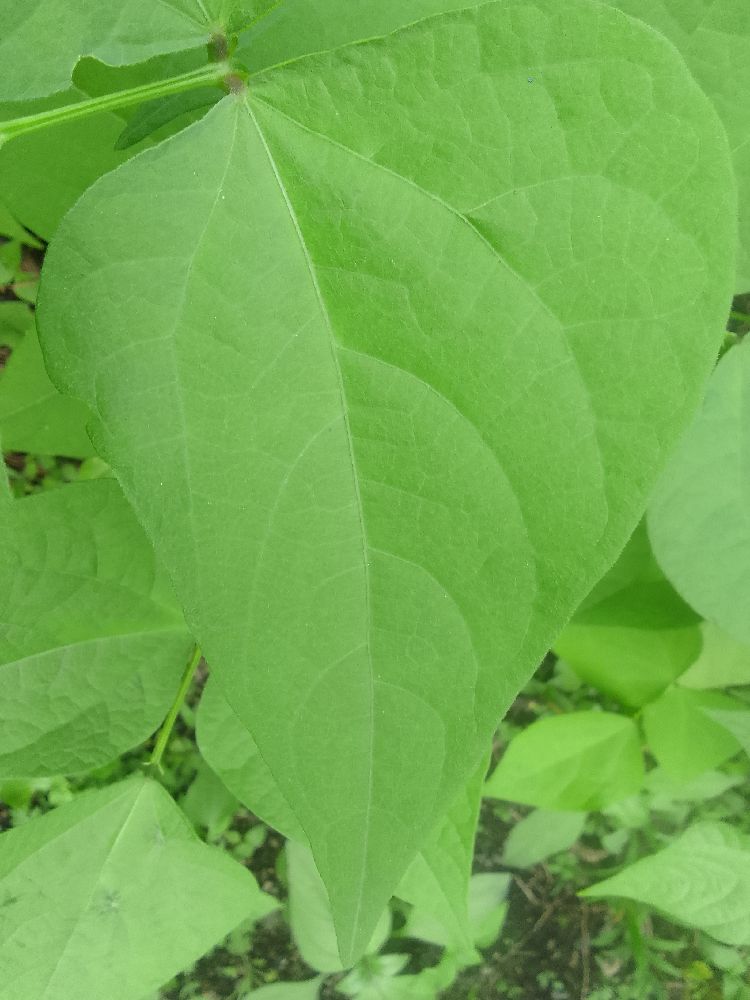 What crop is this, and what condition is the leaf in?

common bean, healthy
